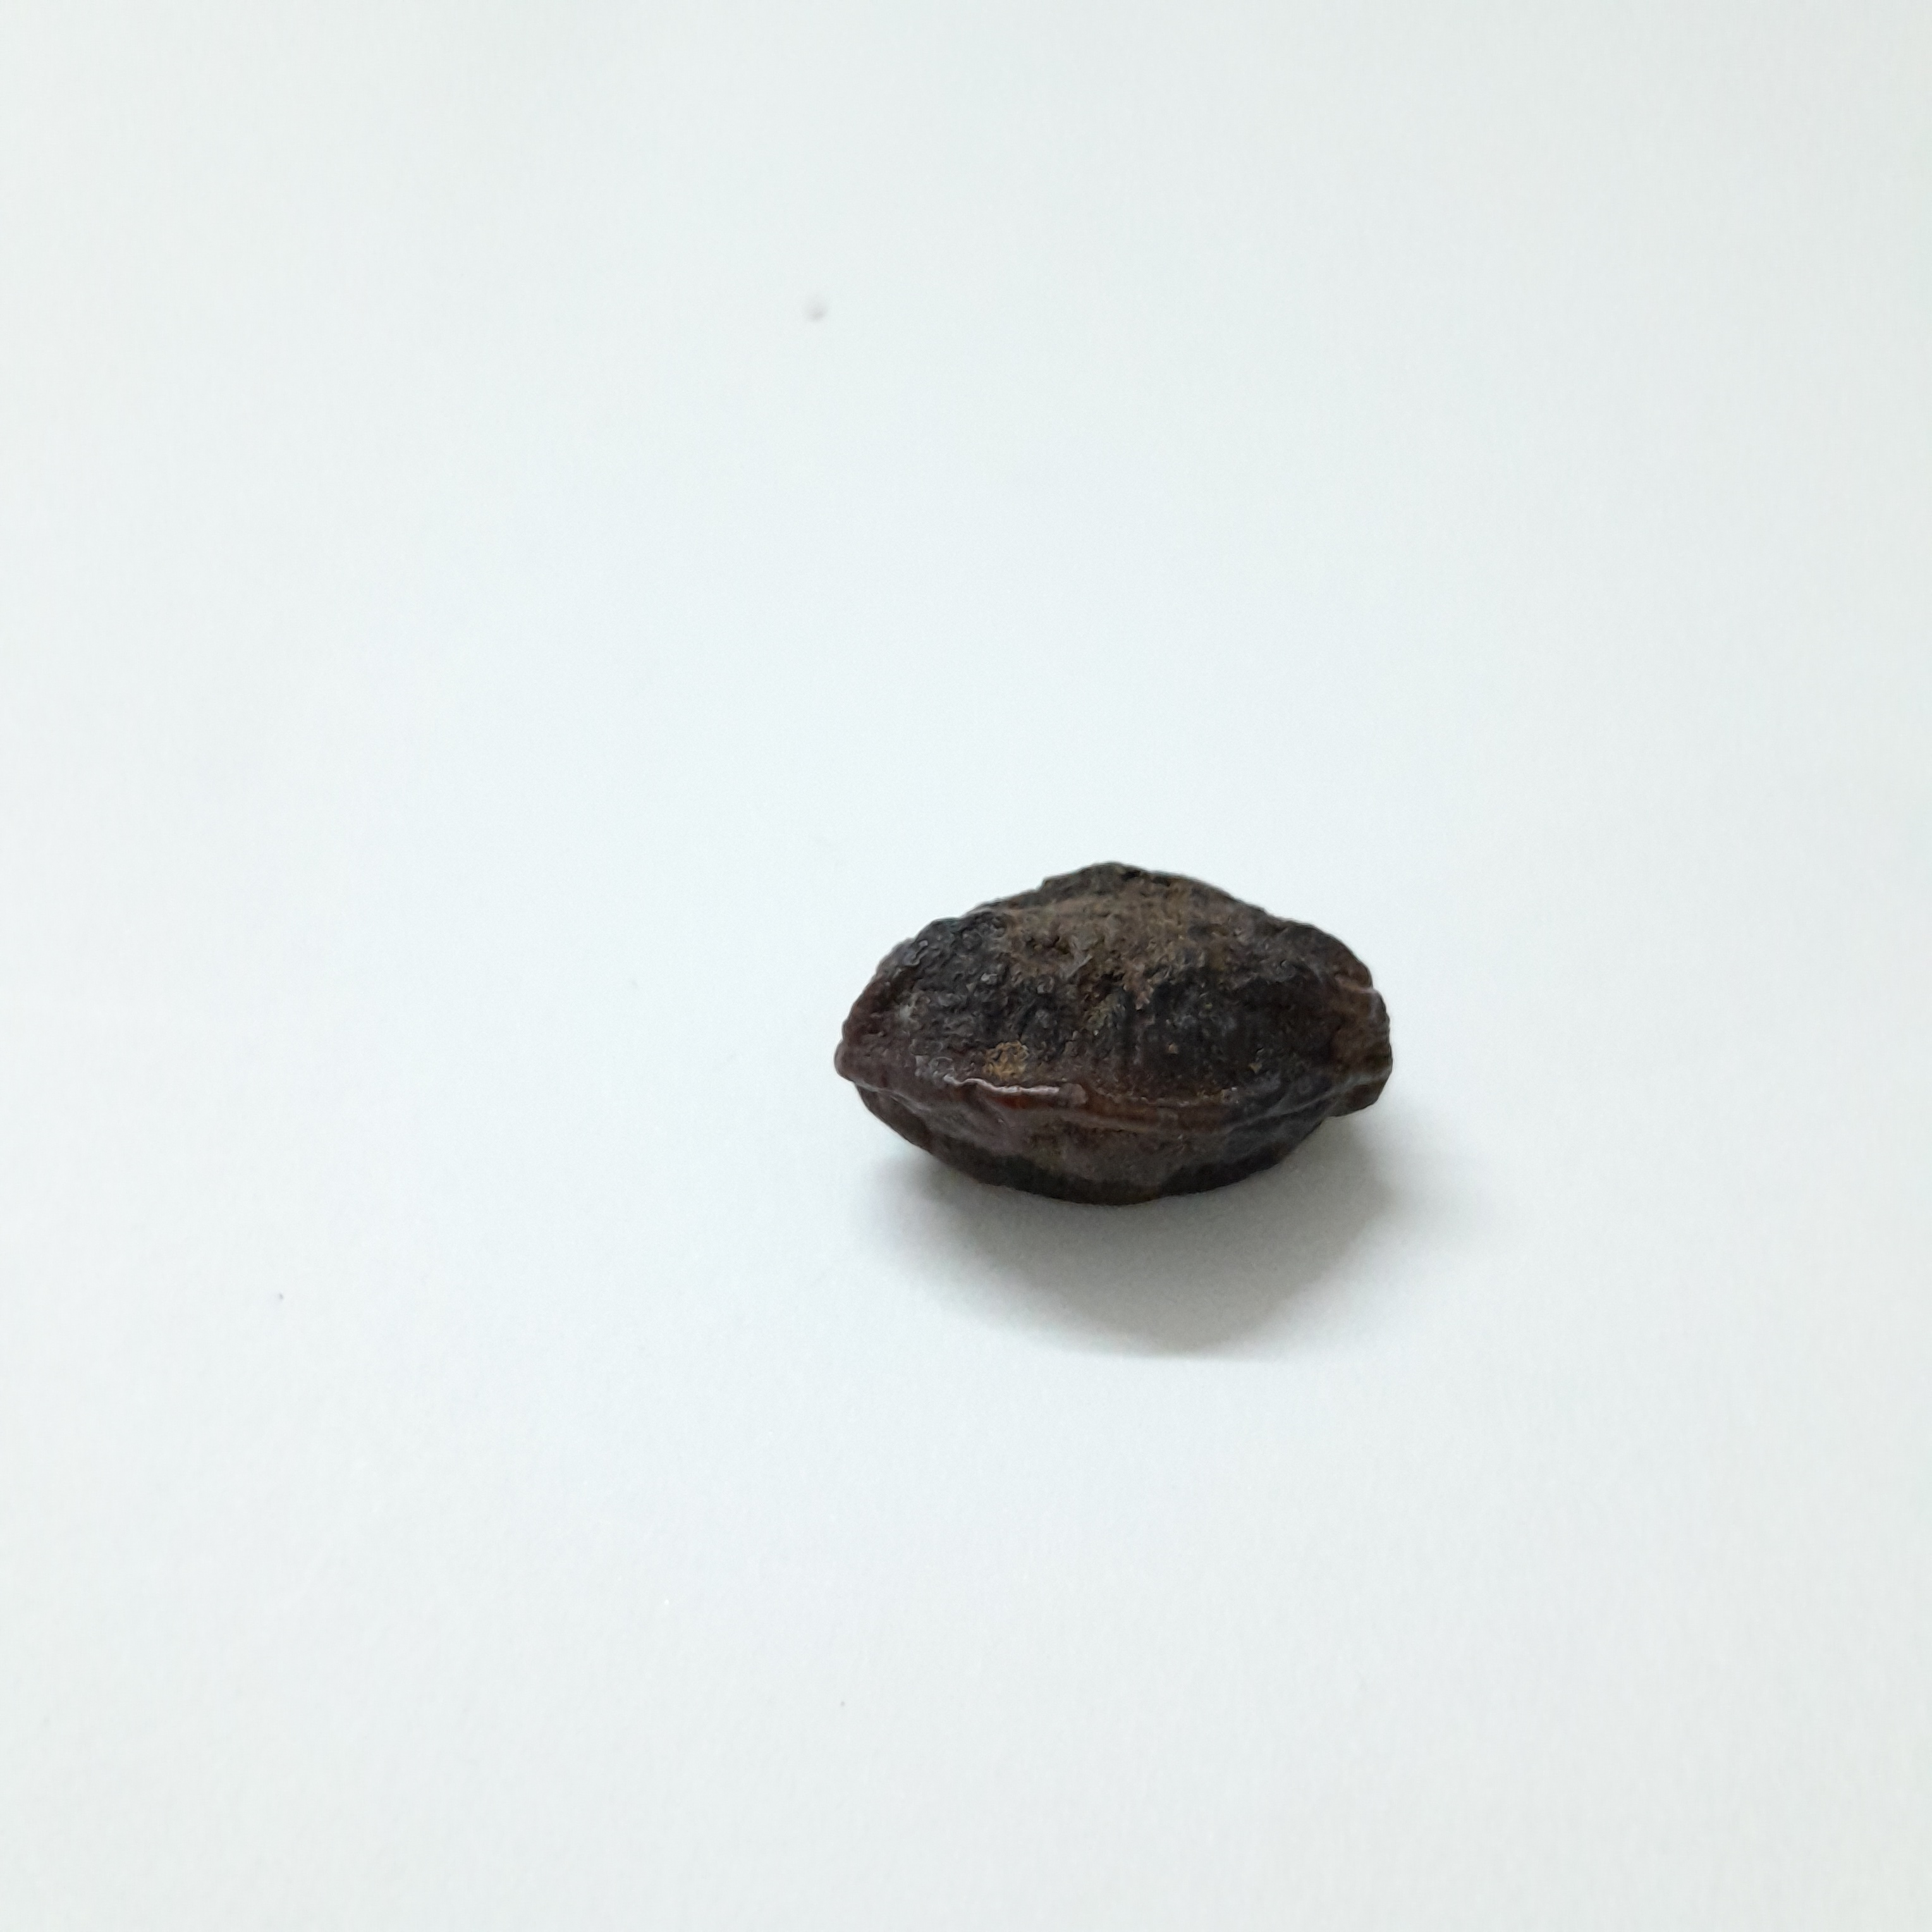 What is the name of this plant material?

kadukharik
